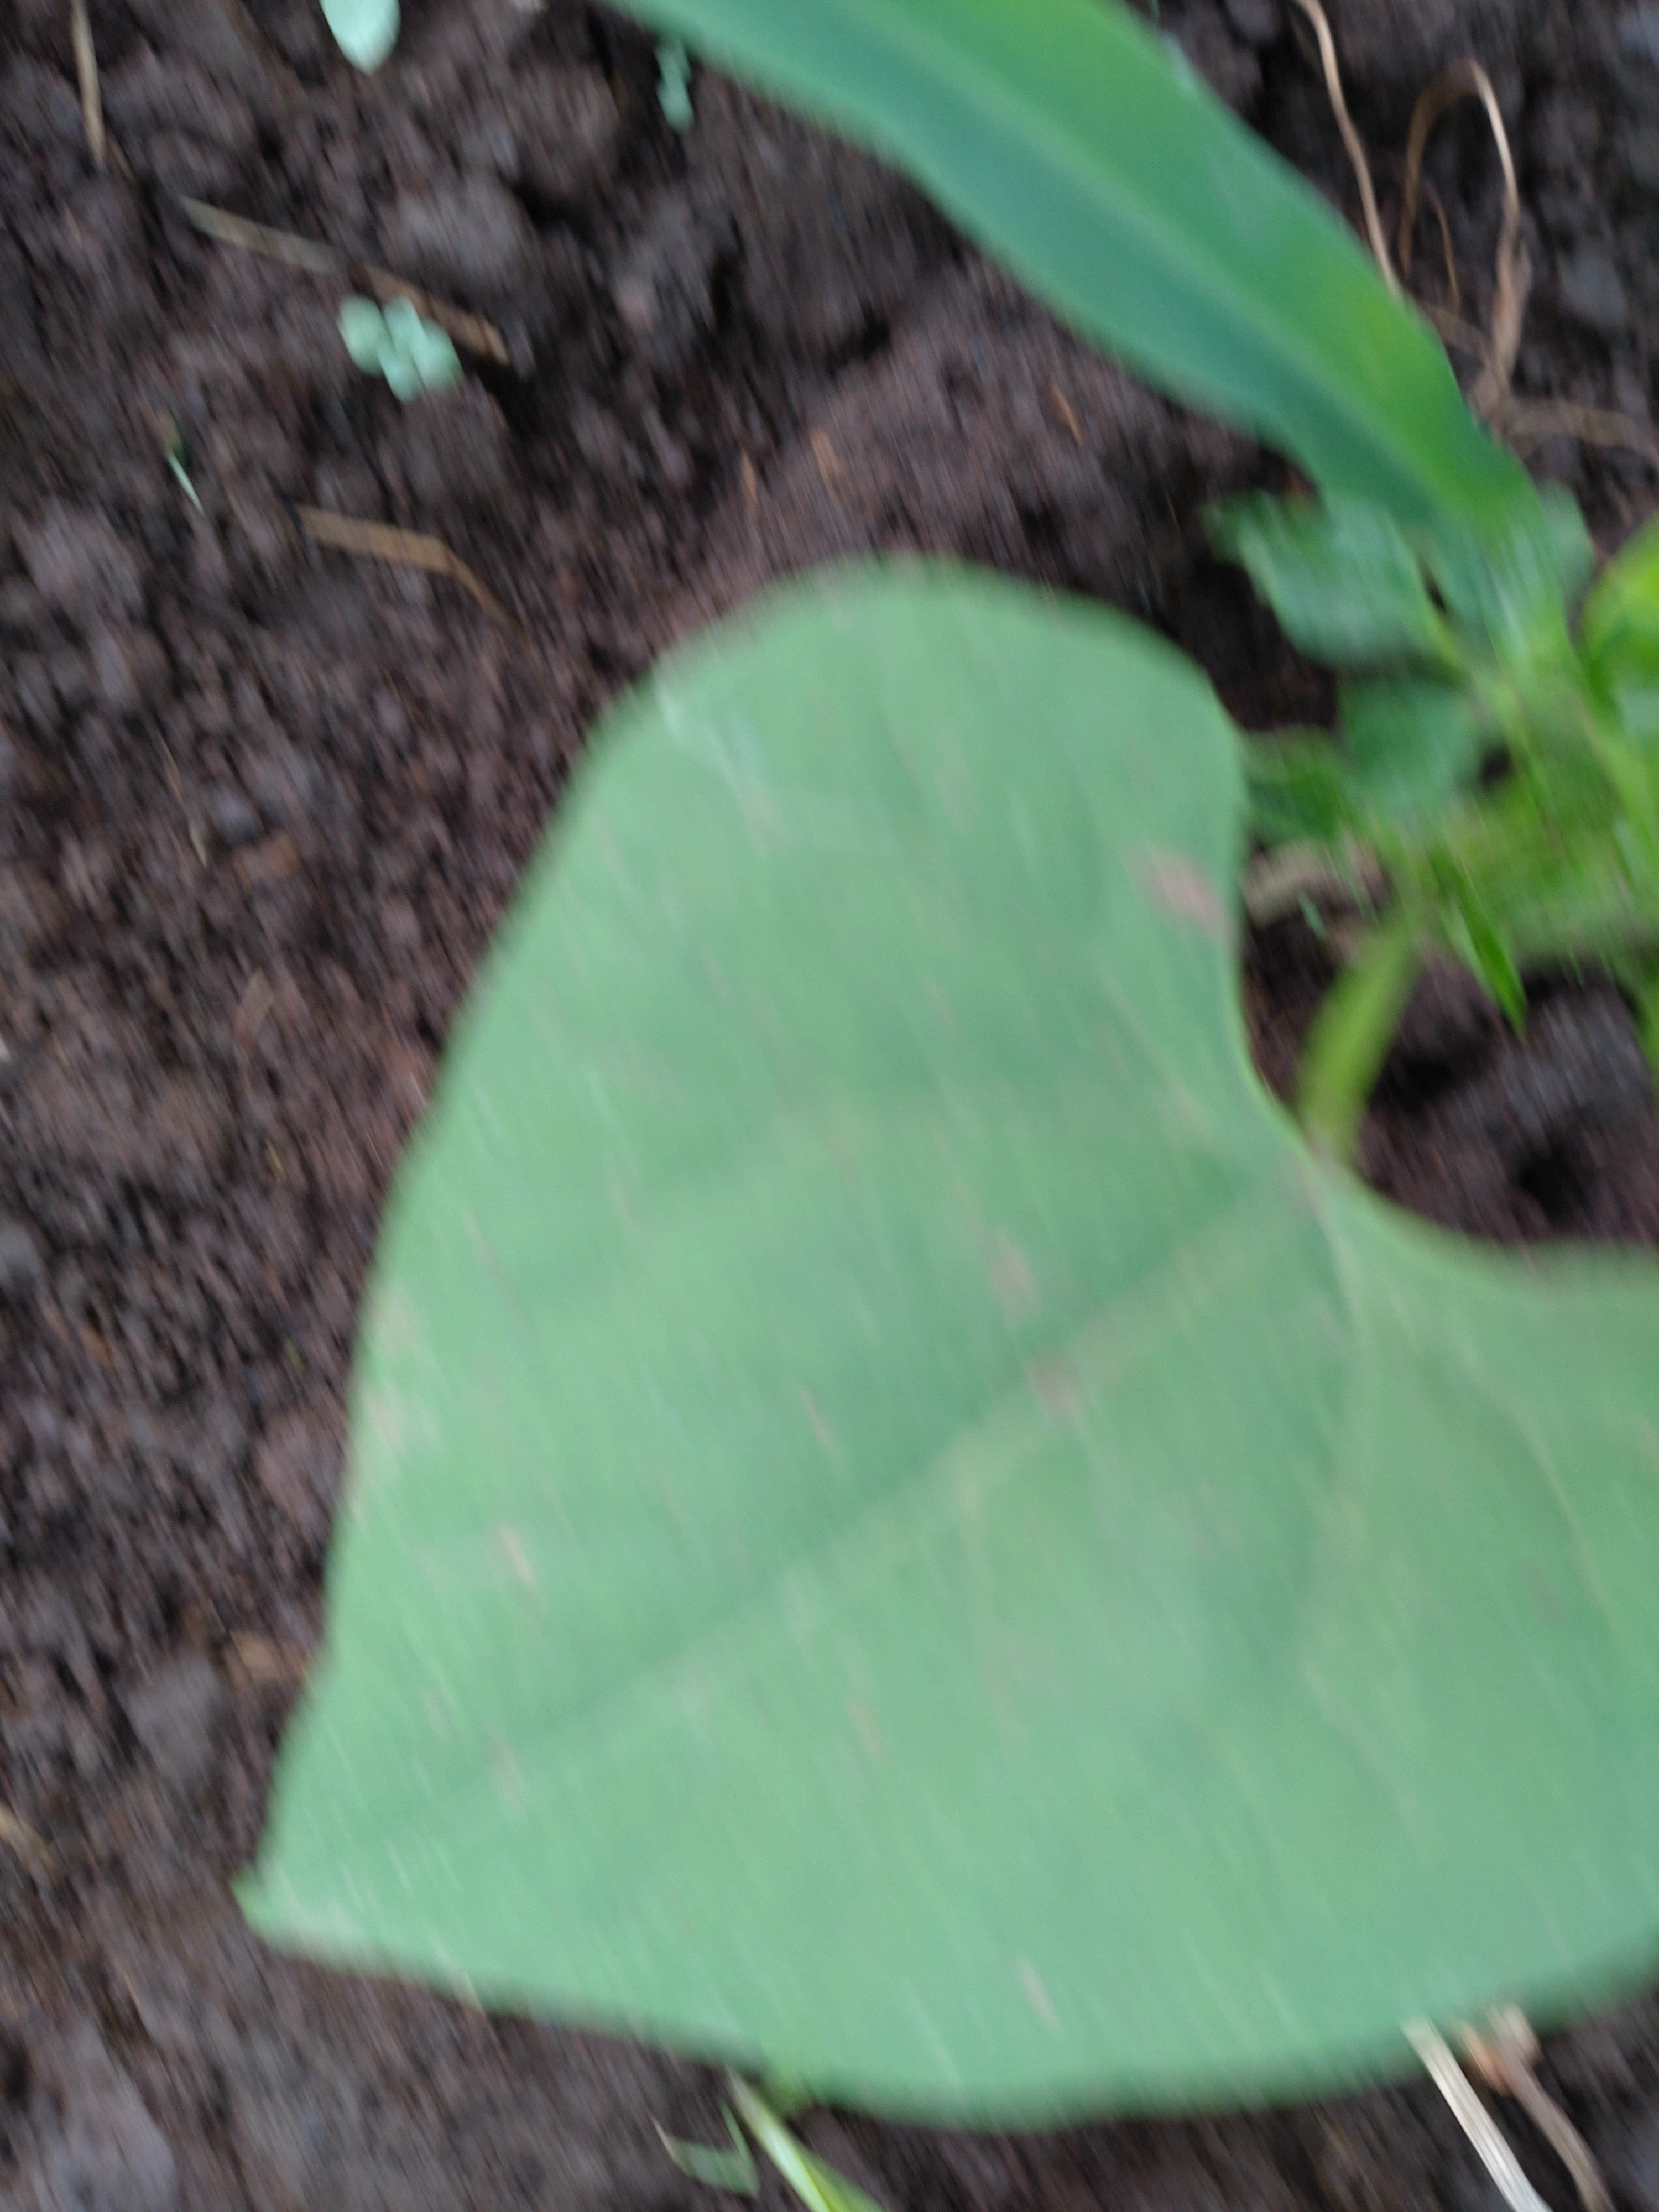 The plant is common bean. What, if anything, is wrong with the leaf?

healthy
